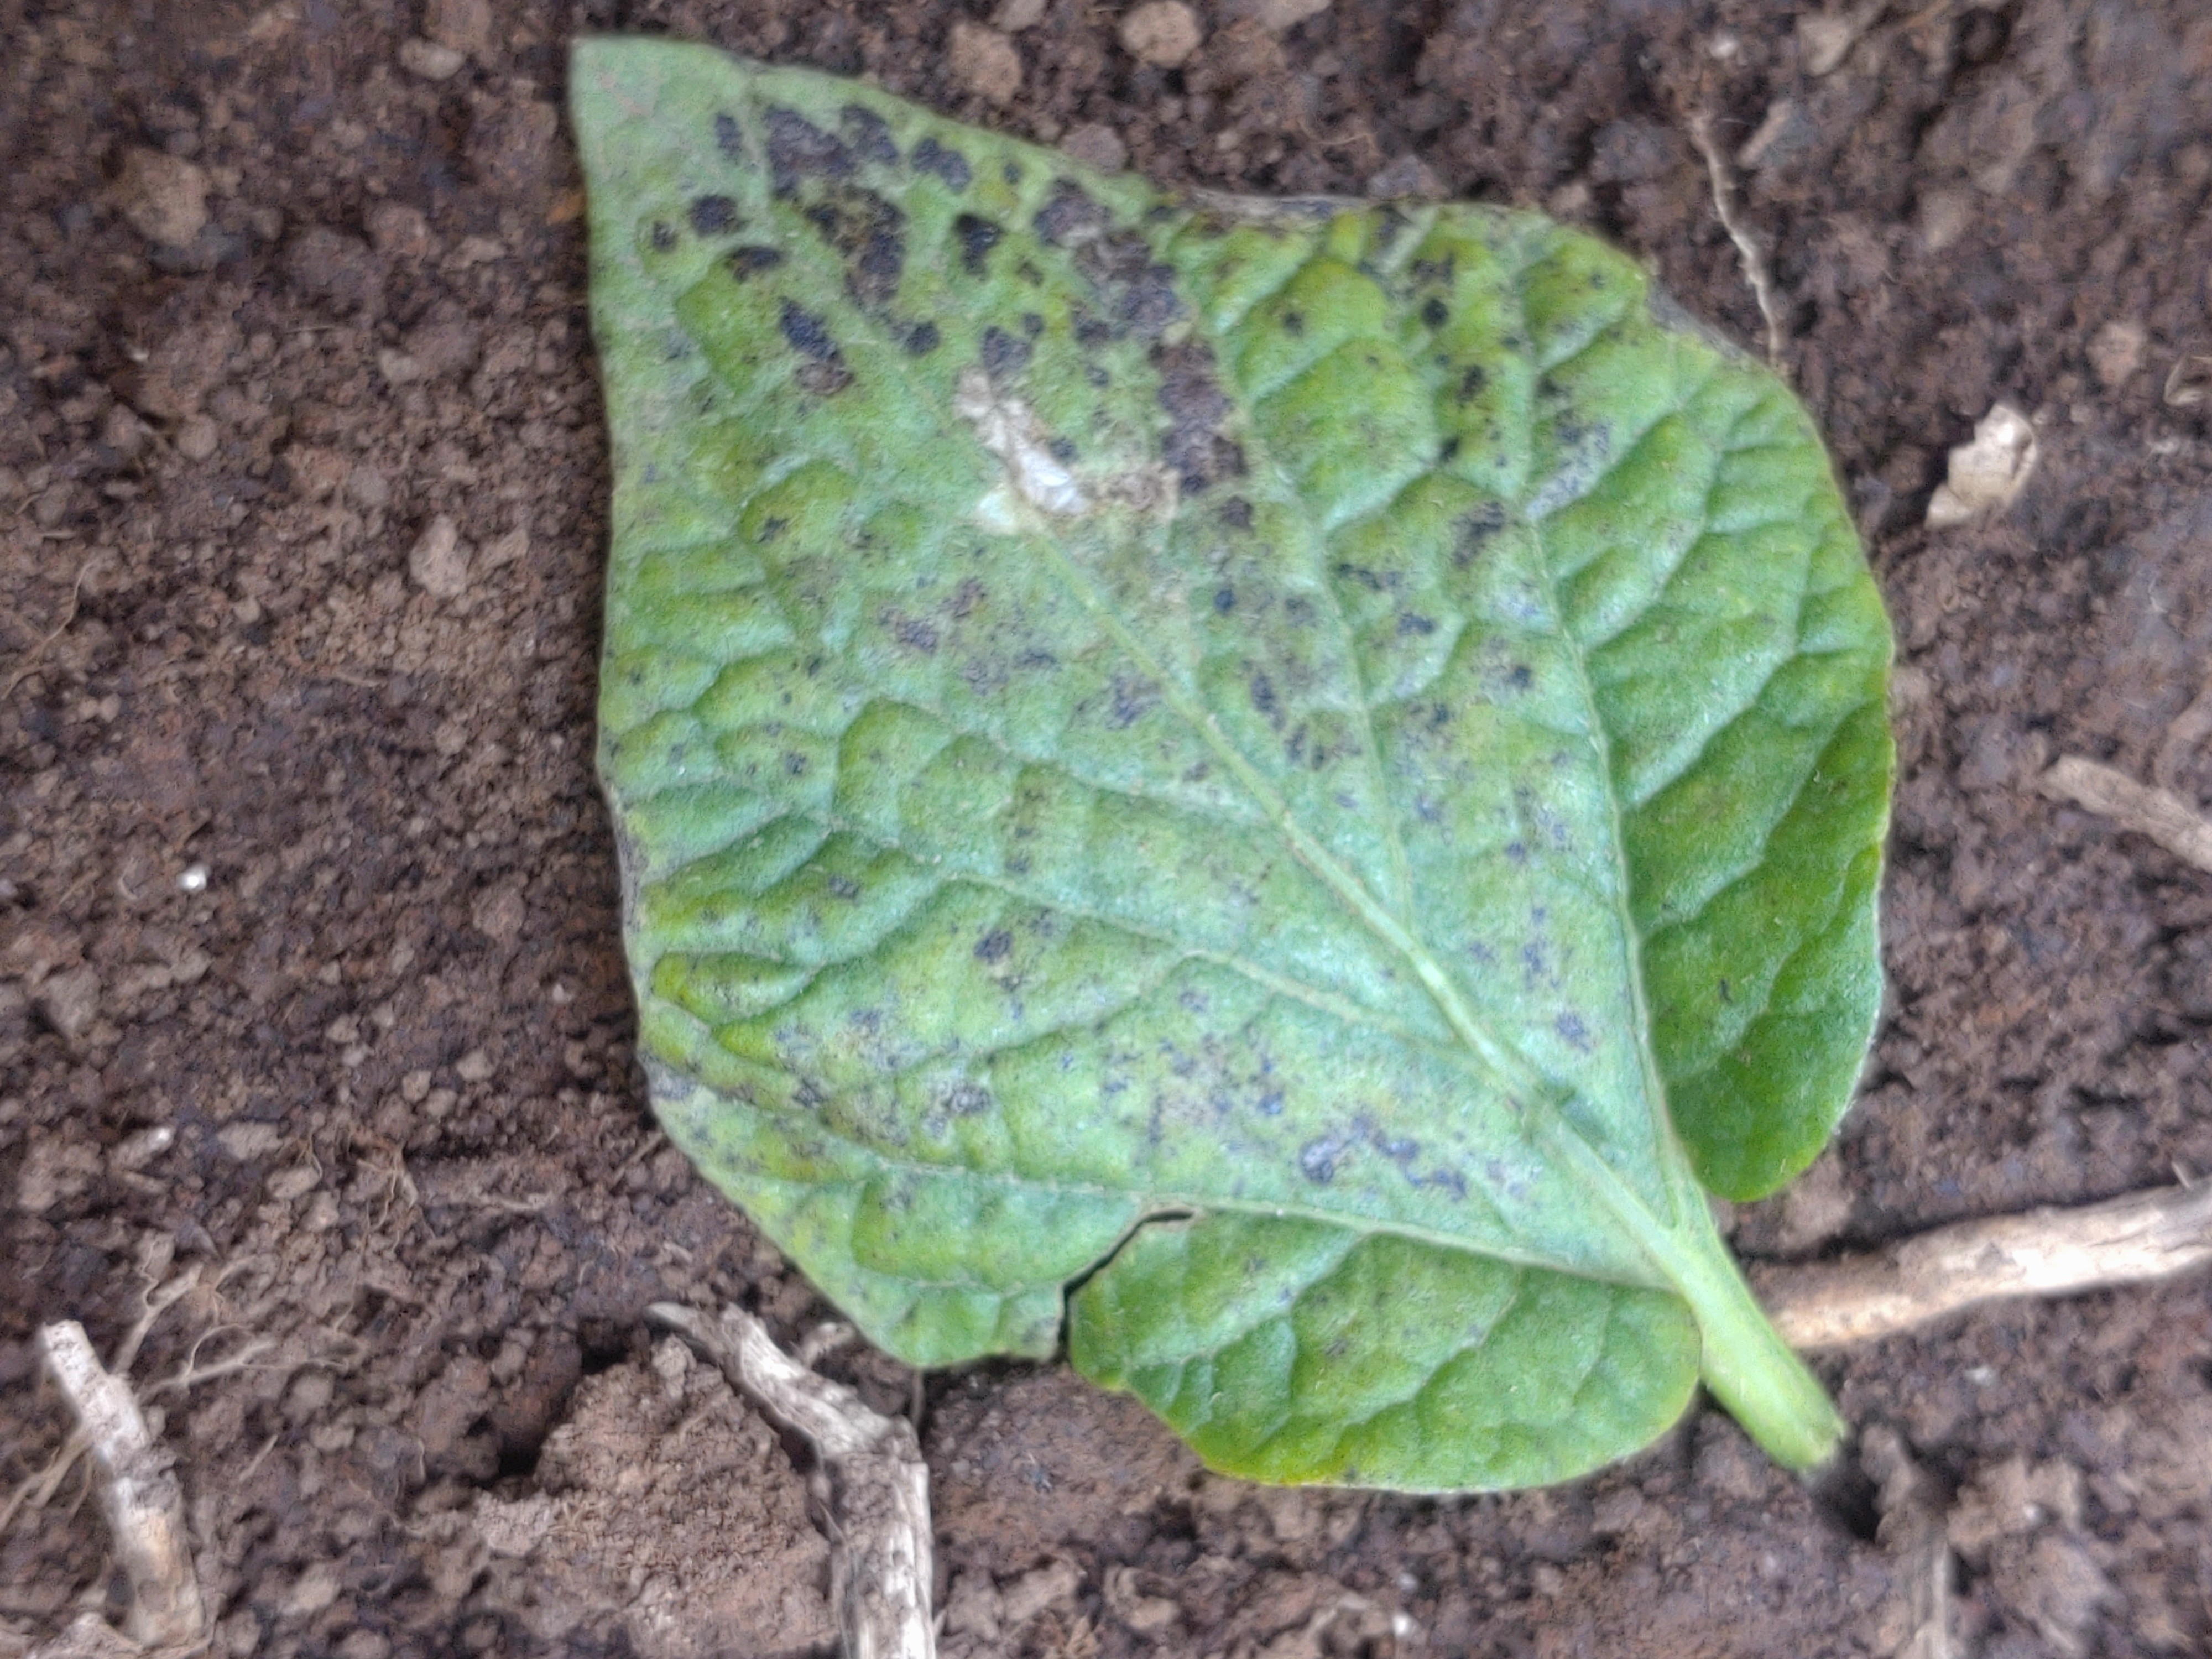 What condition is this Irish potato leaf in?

late blight
